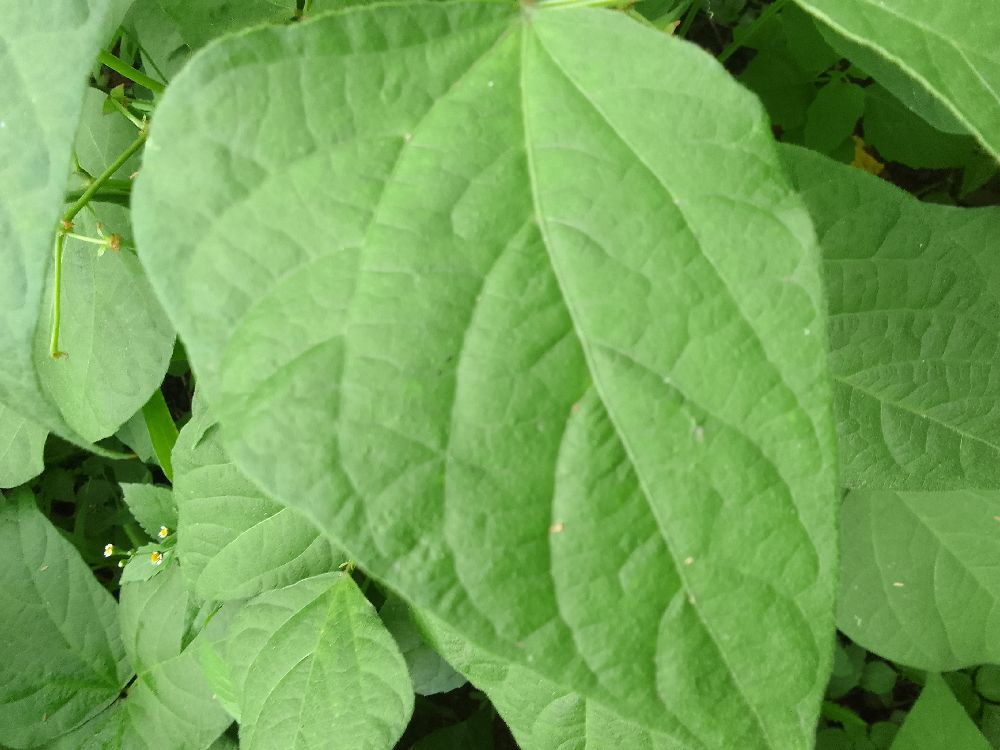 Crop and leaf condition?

common bean, healthy
